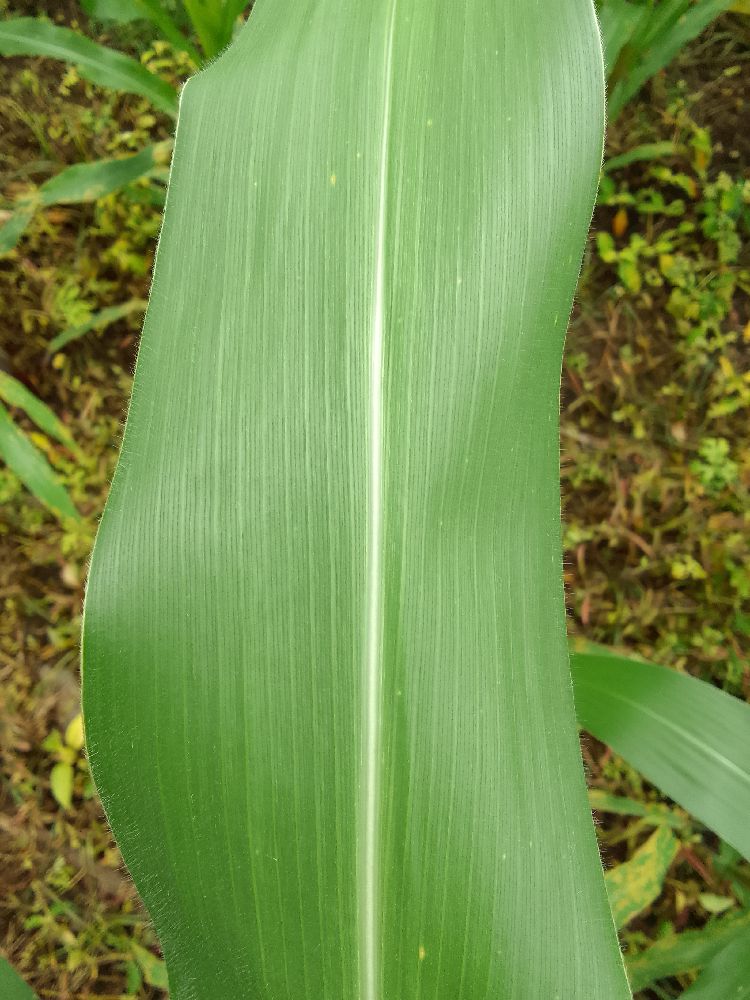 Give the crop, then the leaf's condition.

maize, healthy
